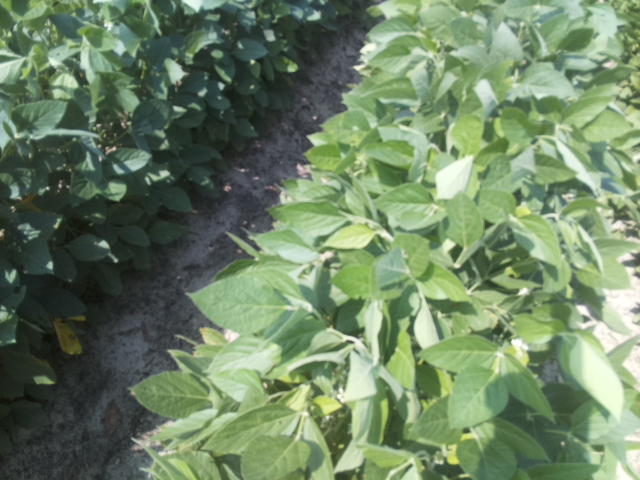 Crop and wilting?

soybean, leaves with no wilting
